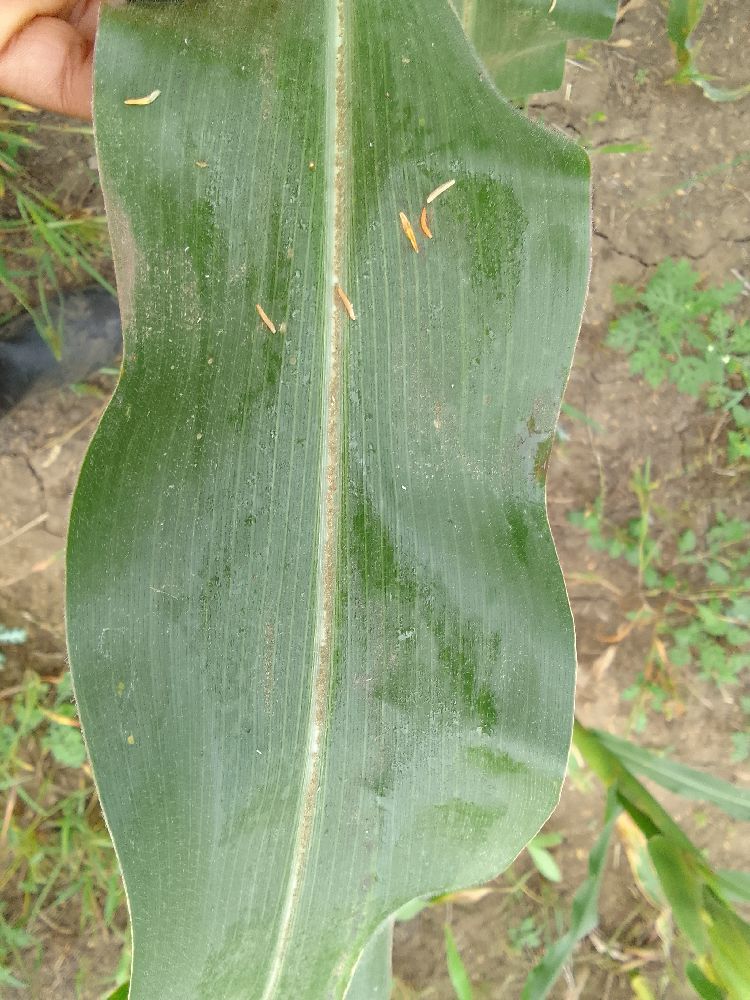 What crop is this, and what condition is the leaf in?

maize, healthy
